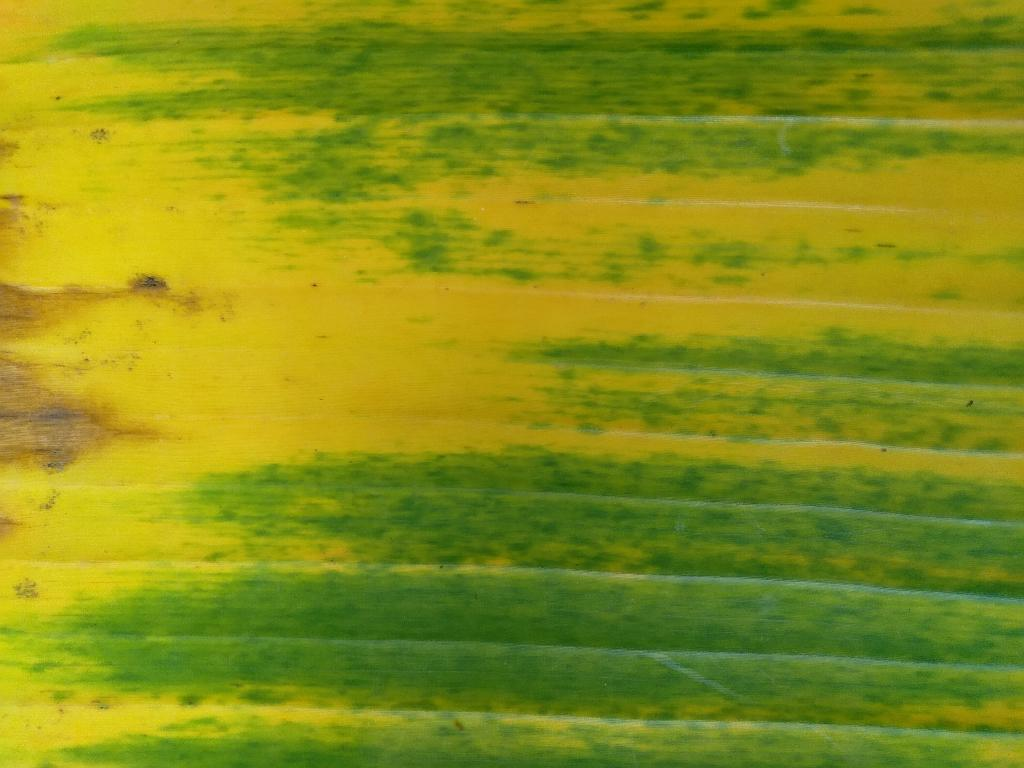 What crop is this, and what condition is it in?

banana, fusarium wilt race 1
